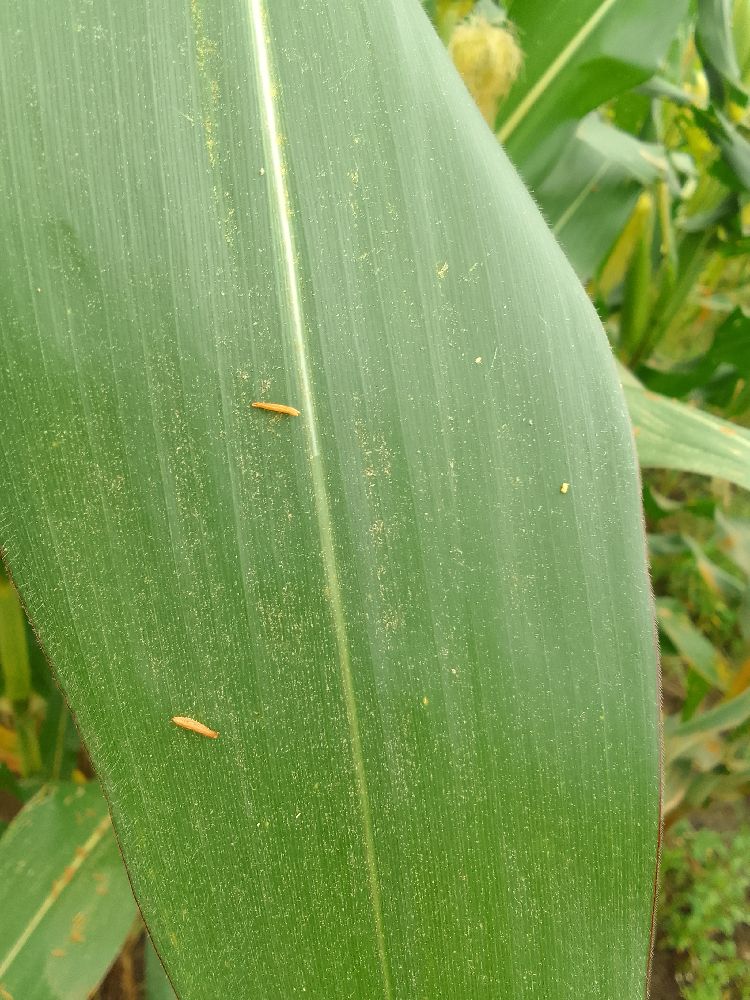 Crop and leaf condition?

maize, healthy
